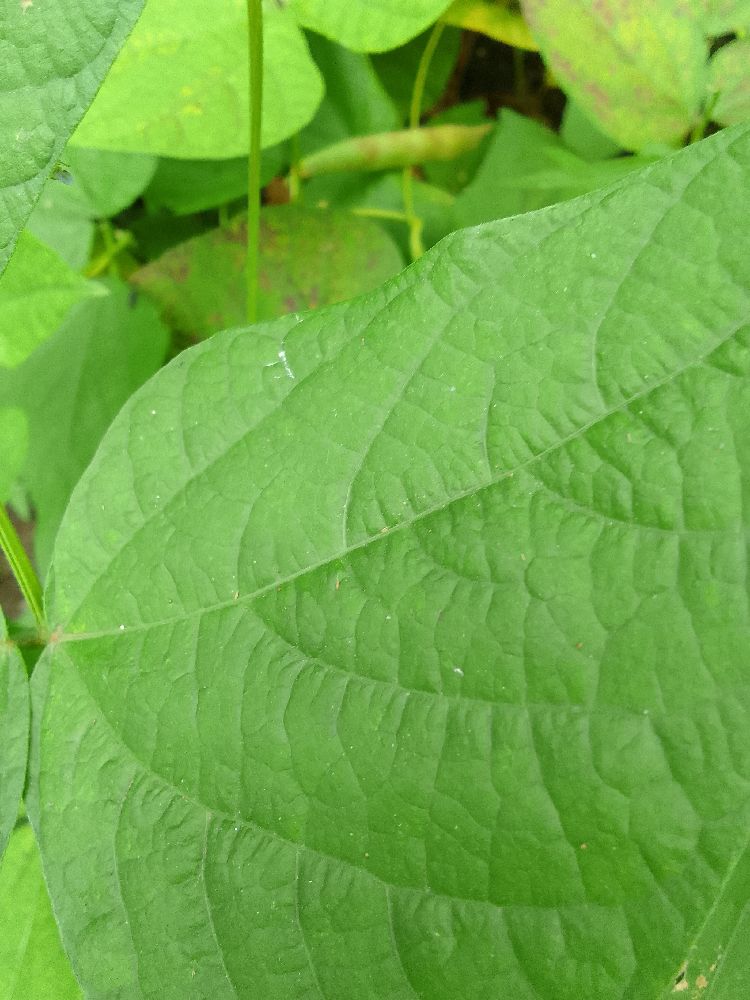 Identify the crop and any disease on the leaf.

common bean, healthy
